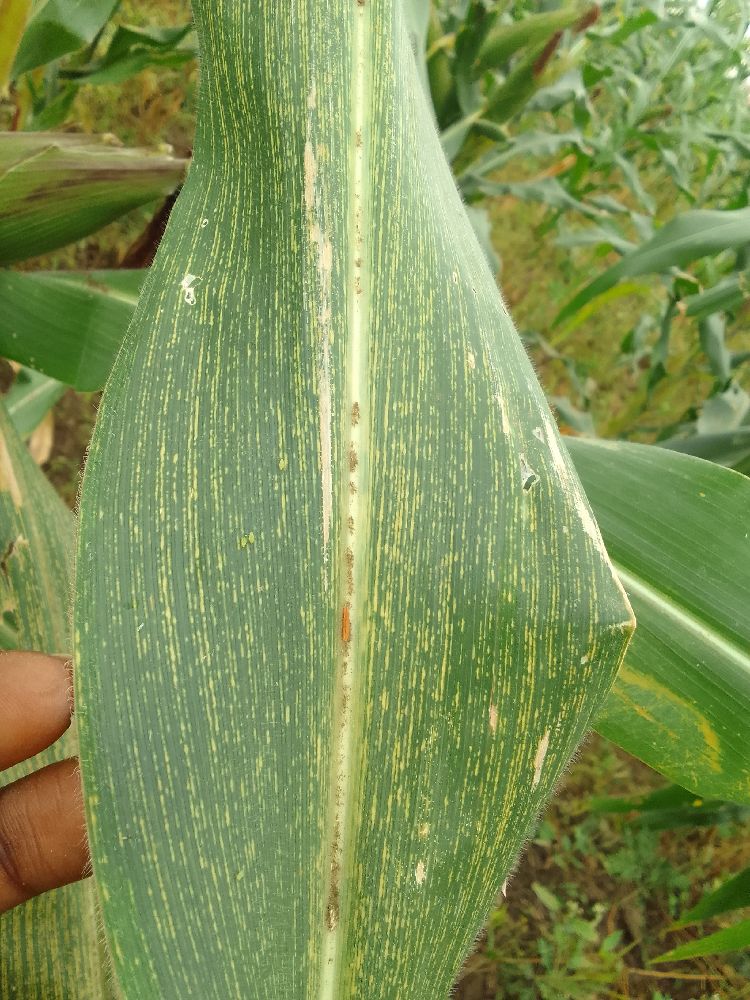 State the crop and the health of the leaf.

maize, maize streak virus
